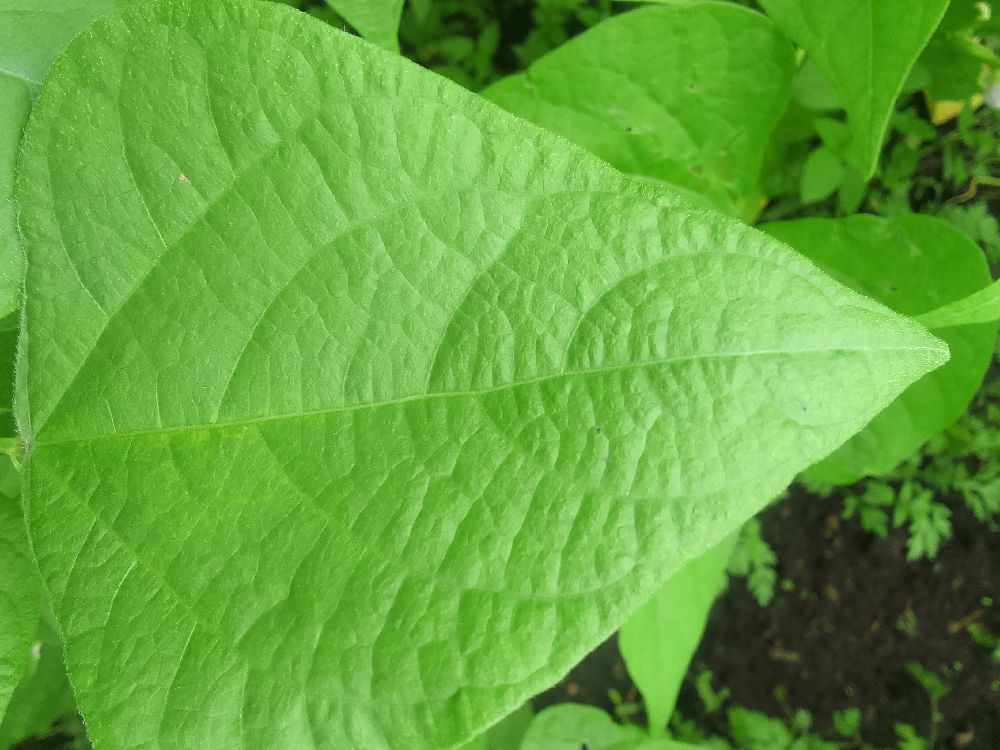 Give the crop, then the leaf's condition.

common bean, healthy
